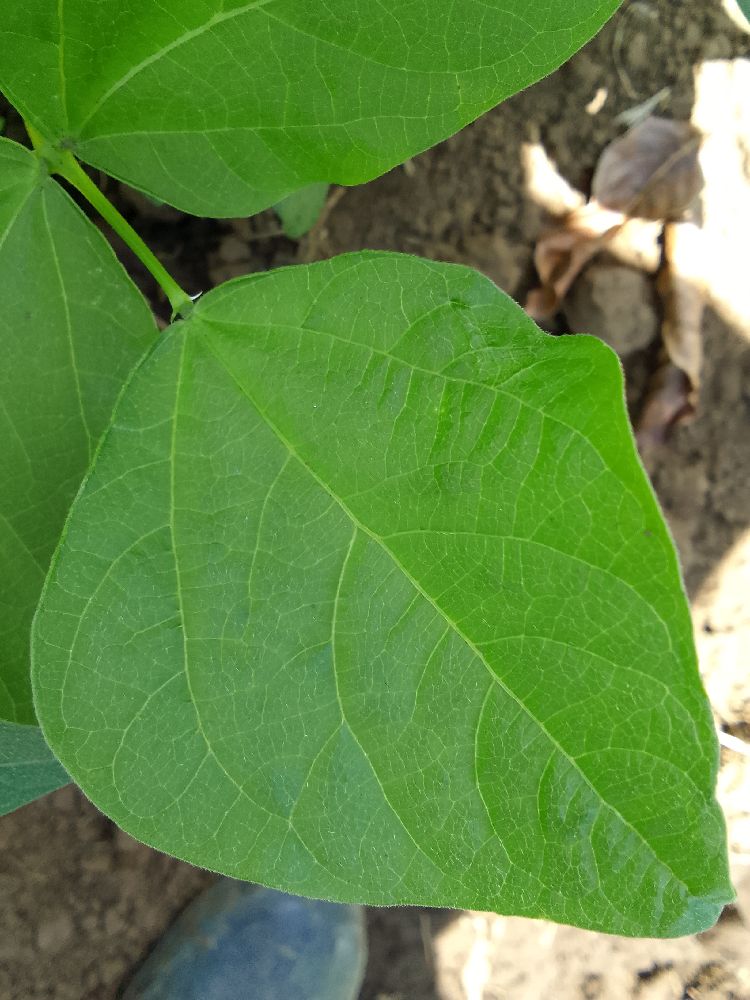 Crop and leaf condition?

common bean, healthy
